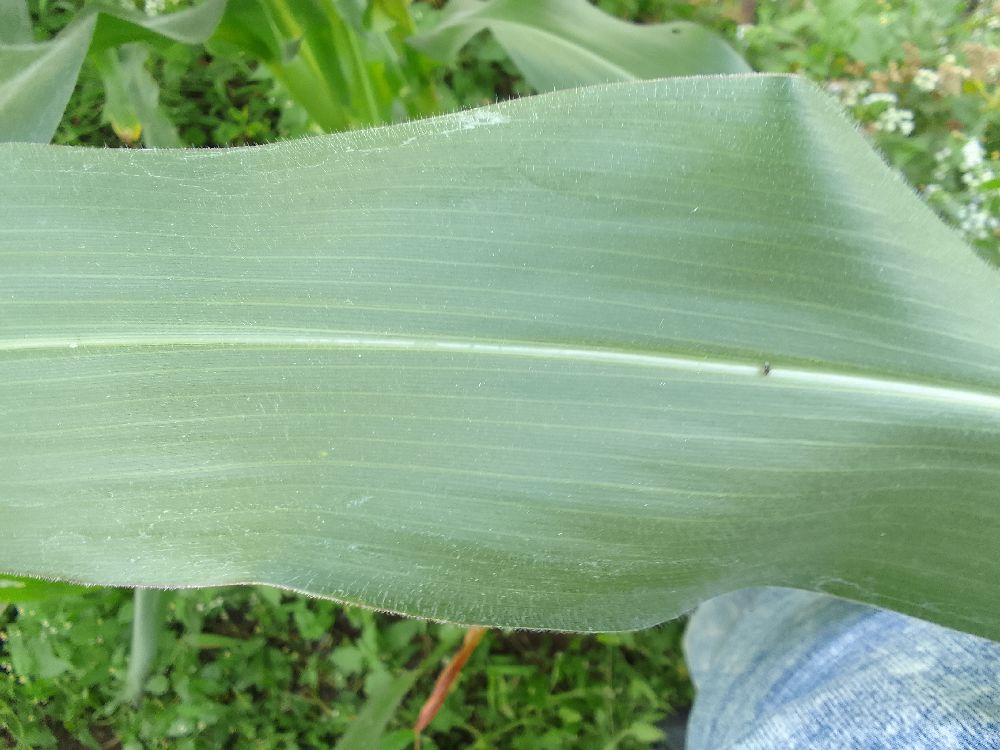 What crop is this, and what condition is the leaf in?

maize, healthy
